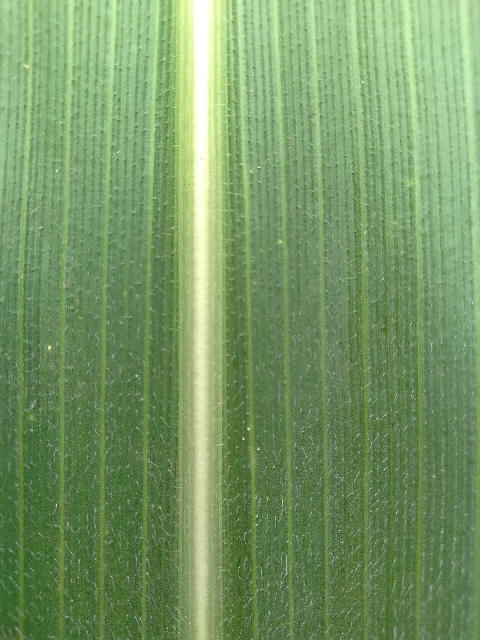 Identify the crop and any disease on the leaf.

maize, healthy
